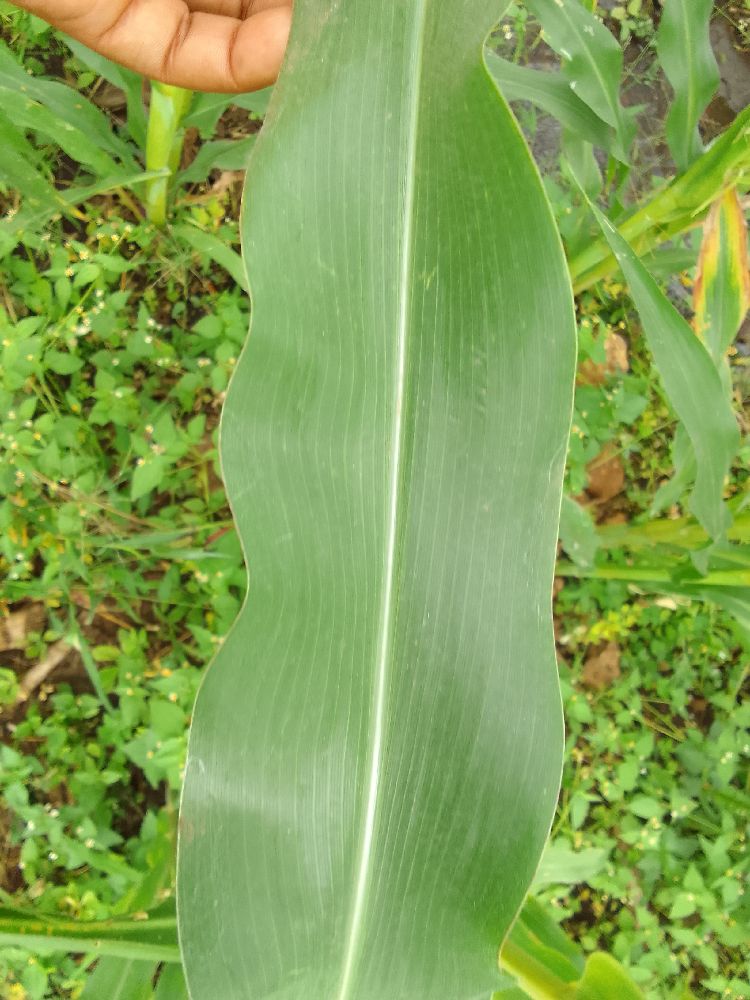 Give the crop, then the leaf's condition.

maize, healthy
